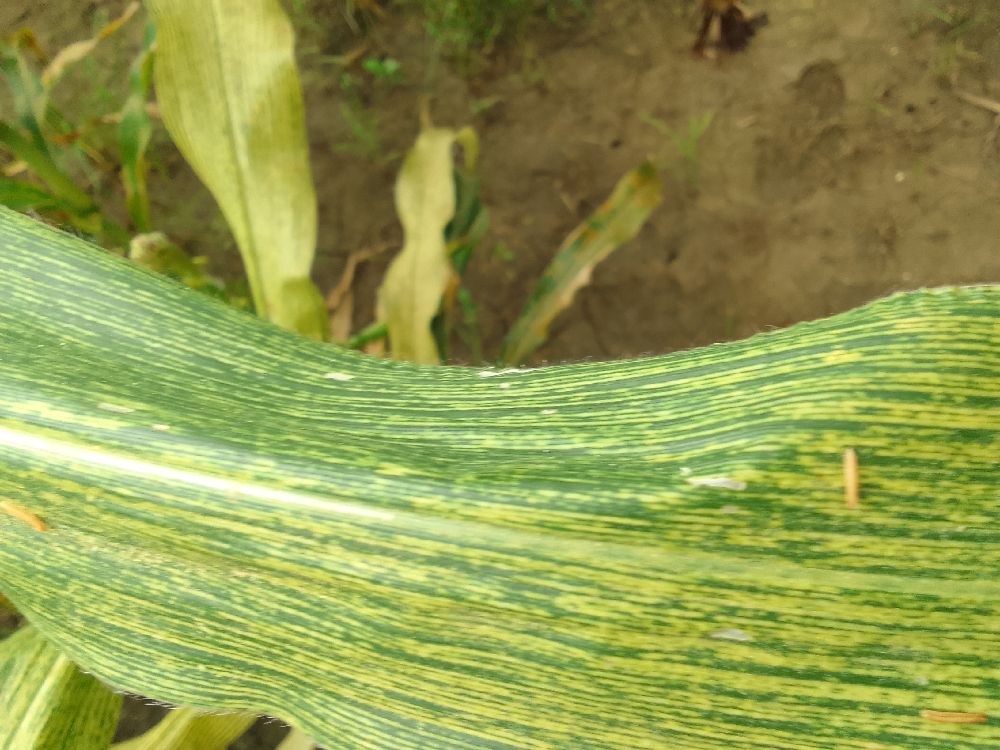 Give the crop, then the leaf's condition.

maize, maize streak virus
